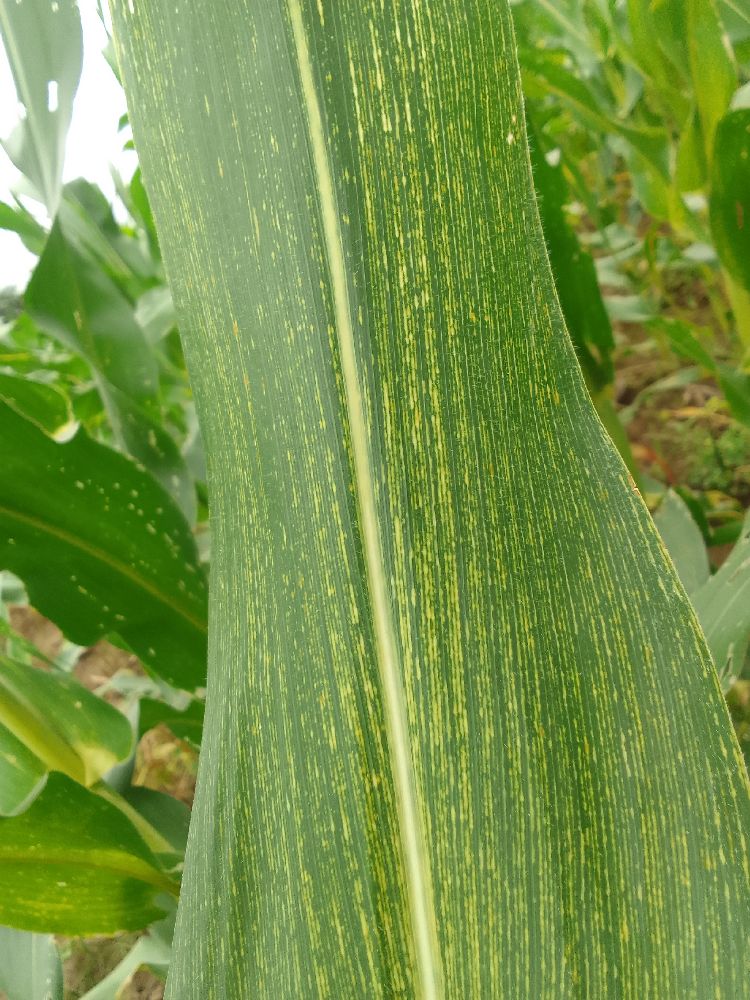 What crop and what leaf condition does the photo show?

maize, maize streak virus
